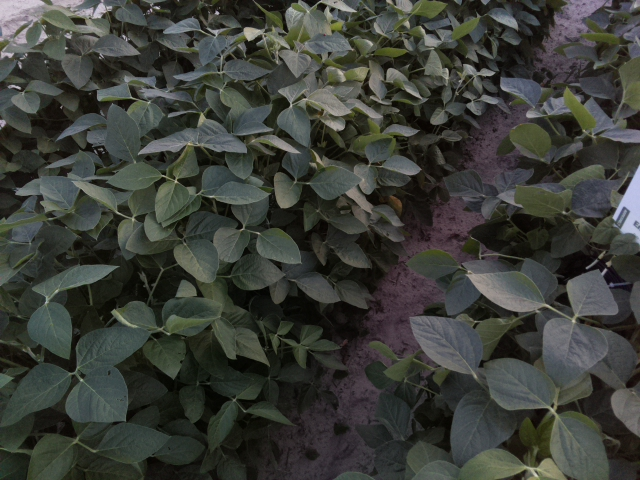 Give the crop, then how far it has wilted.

soybean, leaves with no wilting
